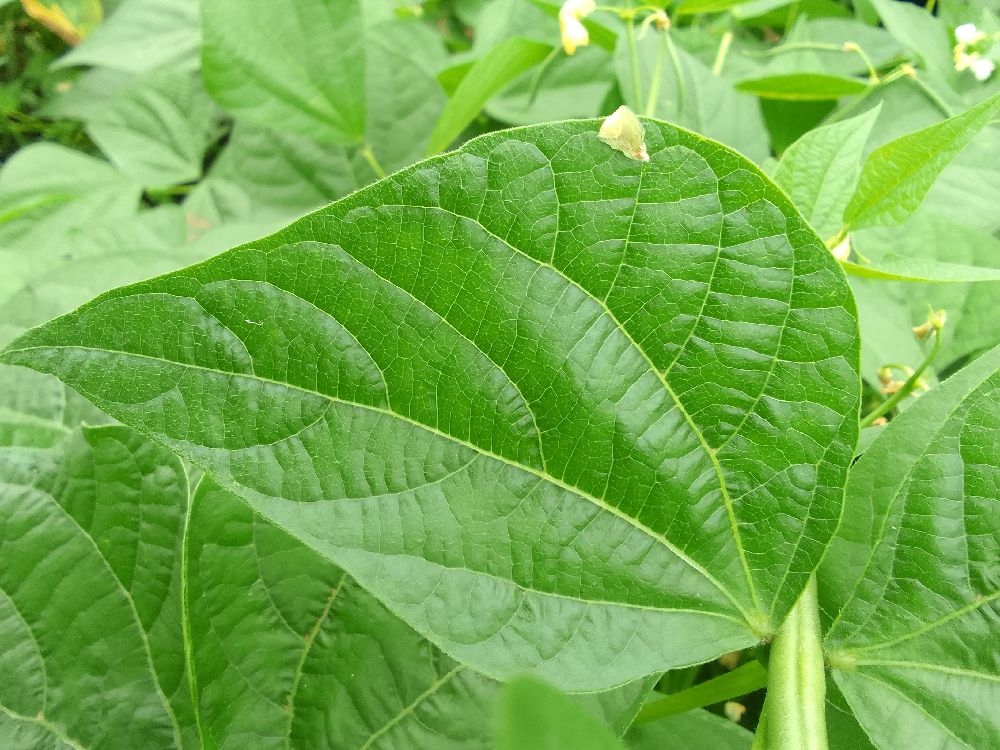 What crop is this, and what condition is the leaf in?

common bean, healthy
